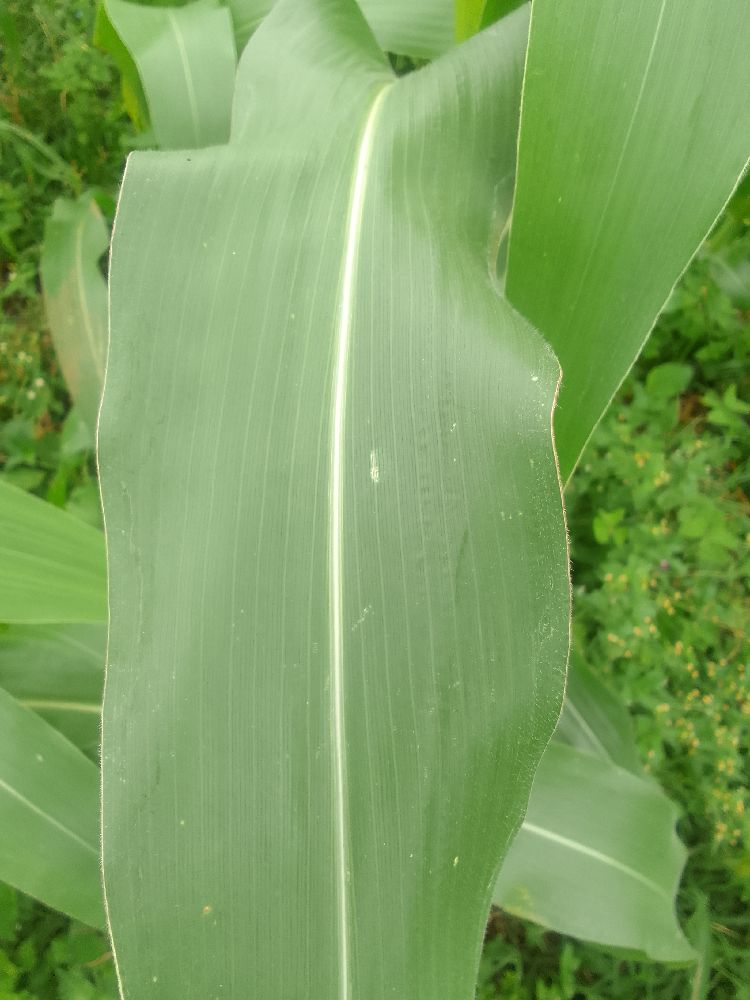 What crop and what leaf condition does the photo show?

maize, healthy
